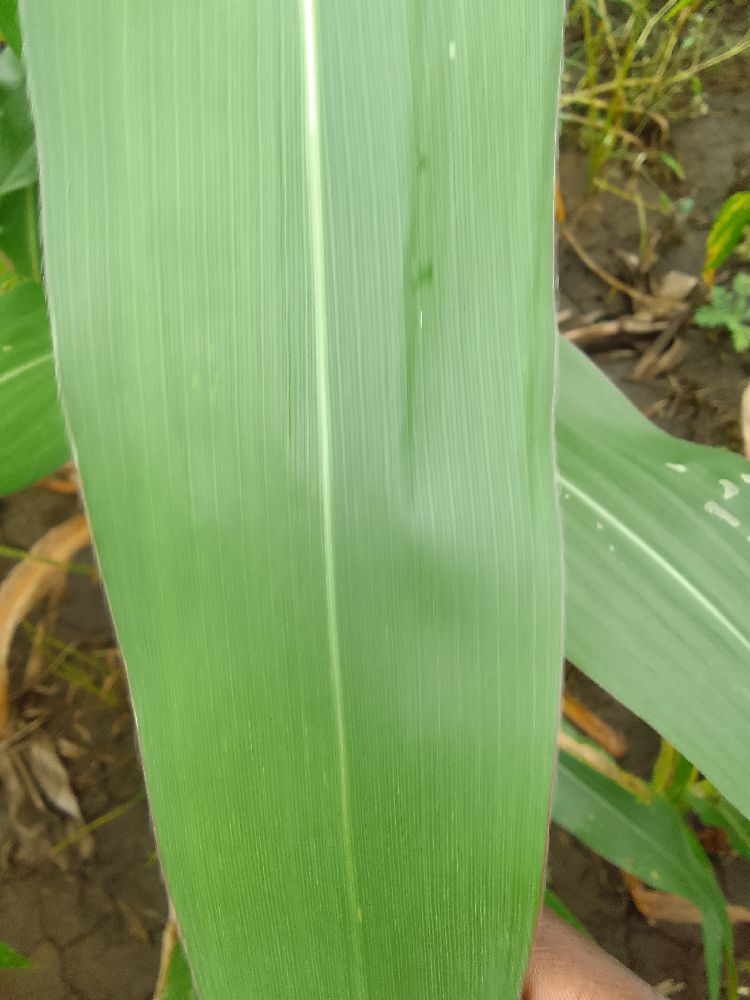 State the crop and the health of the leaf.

maize, healthy
